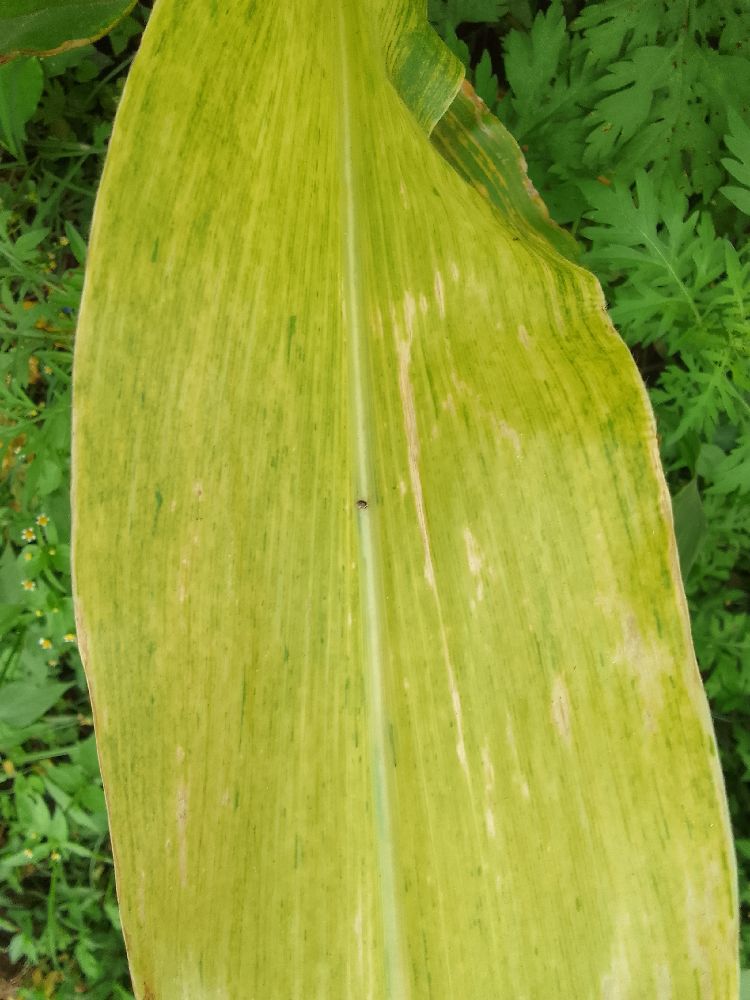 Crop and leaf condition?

maize, maize lethal necrosis
